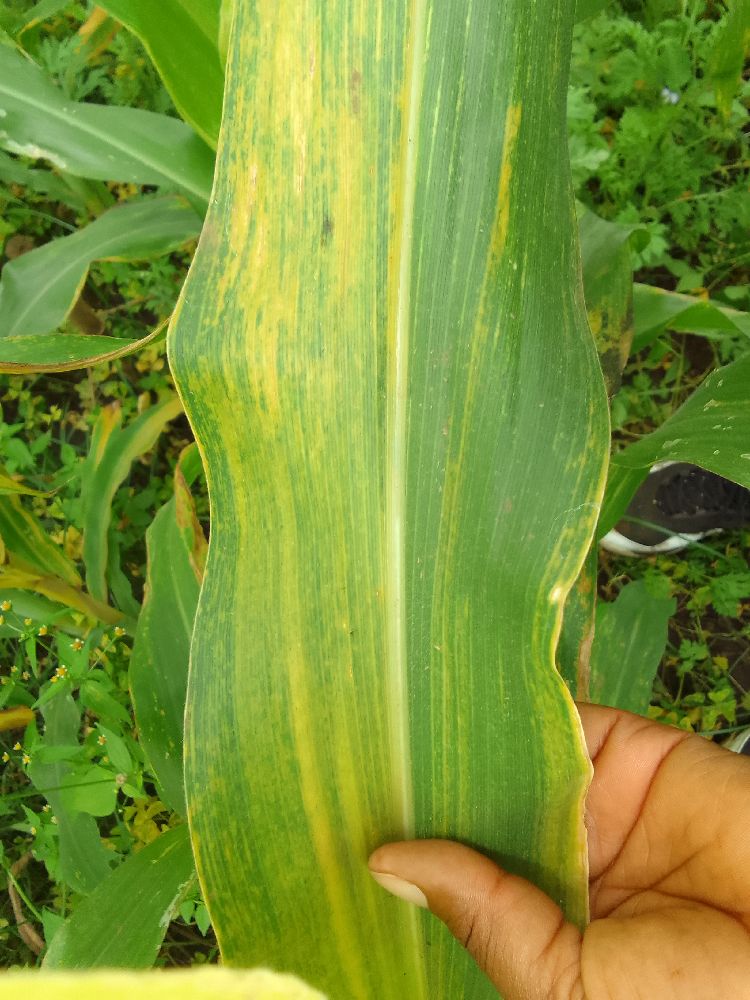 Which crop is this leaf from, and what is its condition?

maize, maize lethal necrosis
